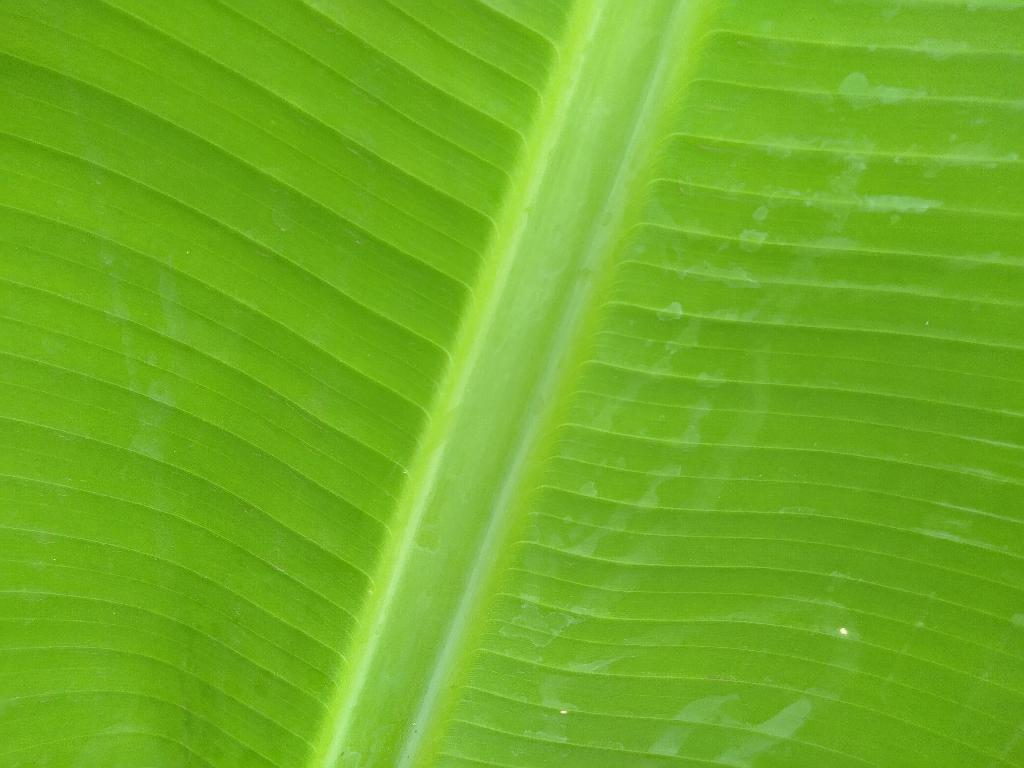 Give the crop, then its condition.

banana, healthy
